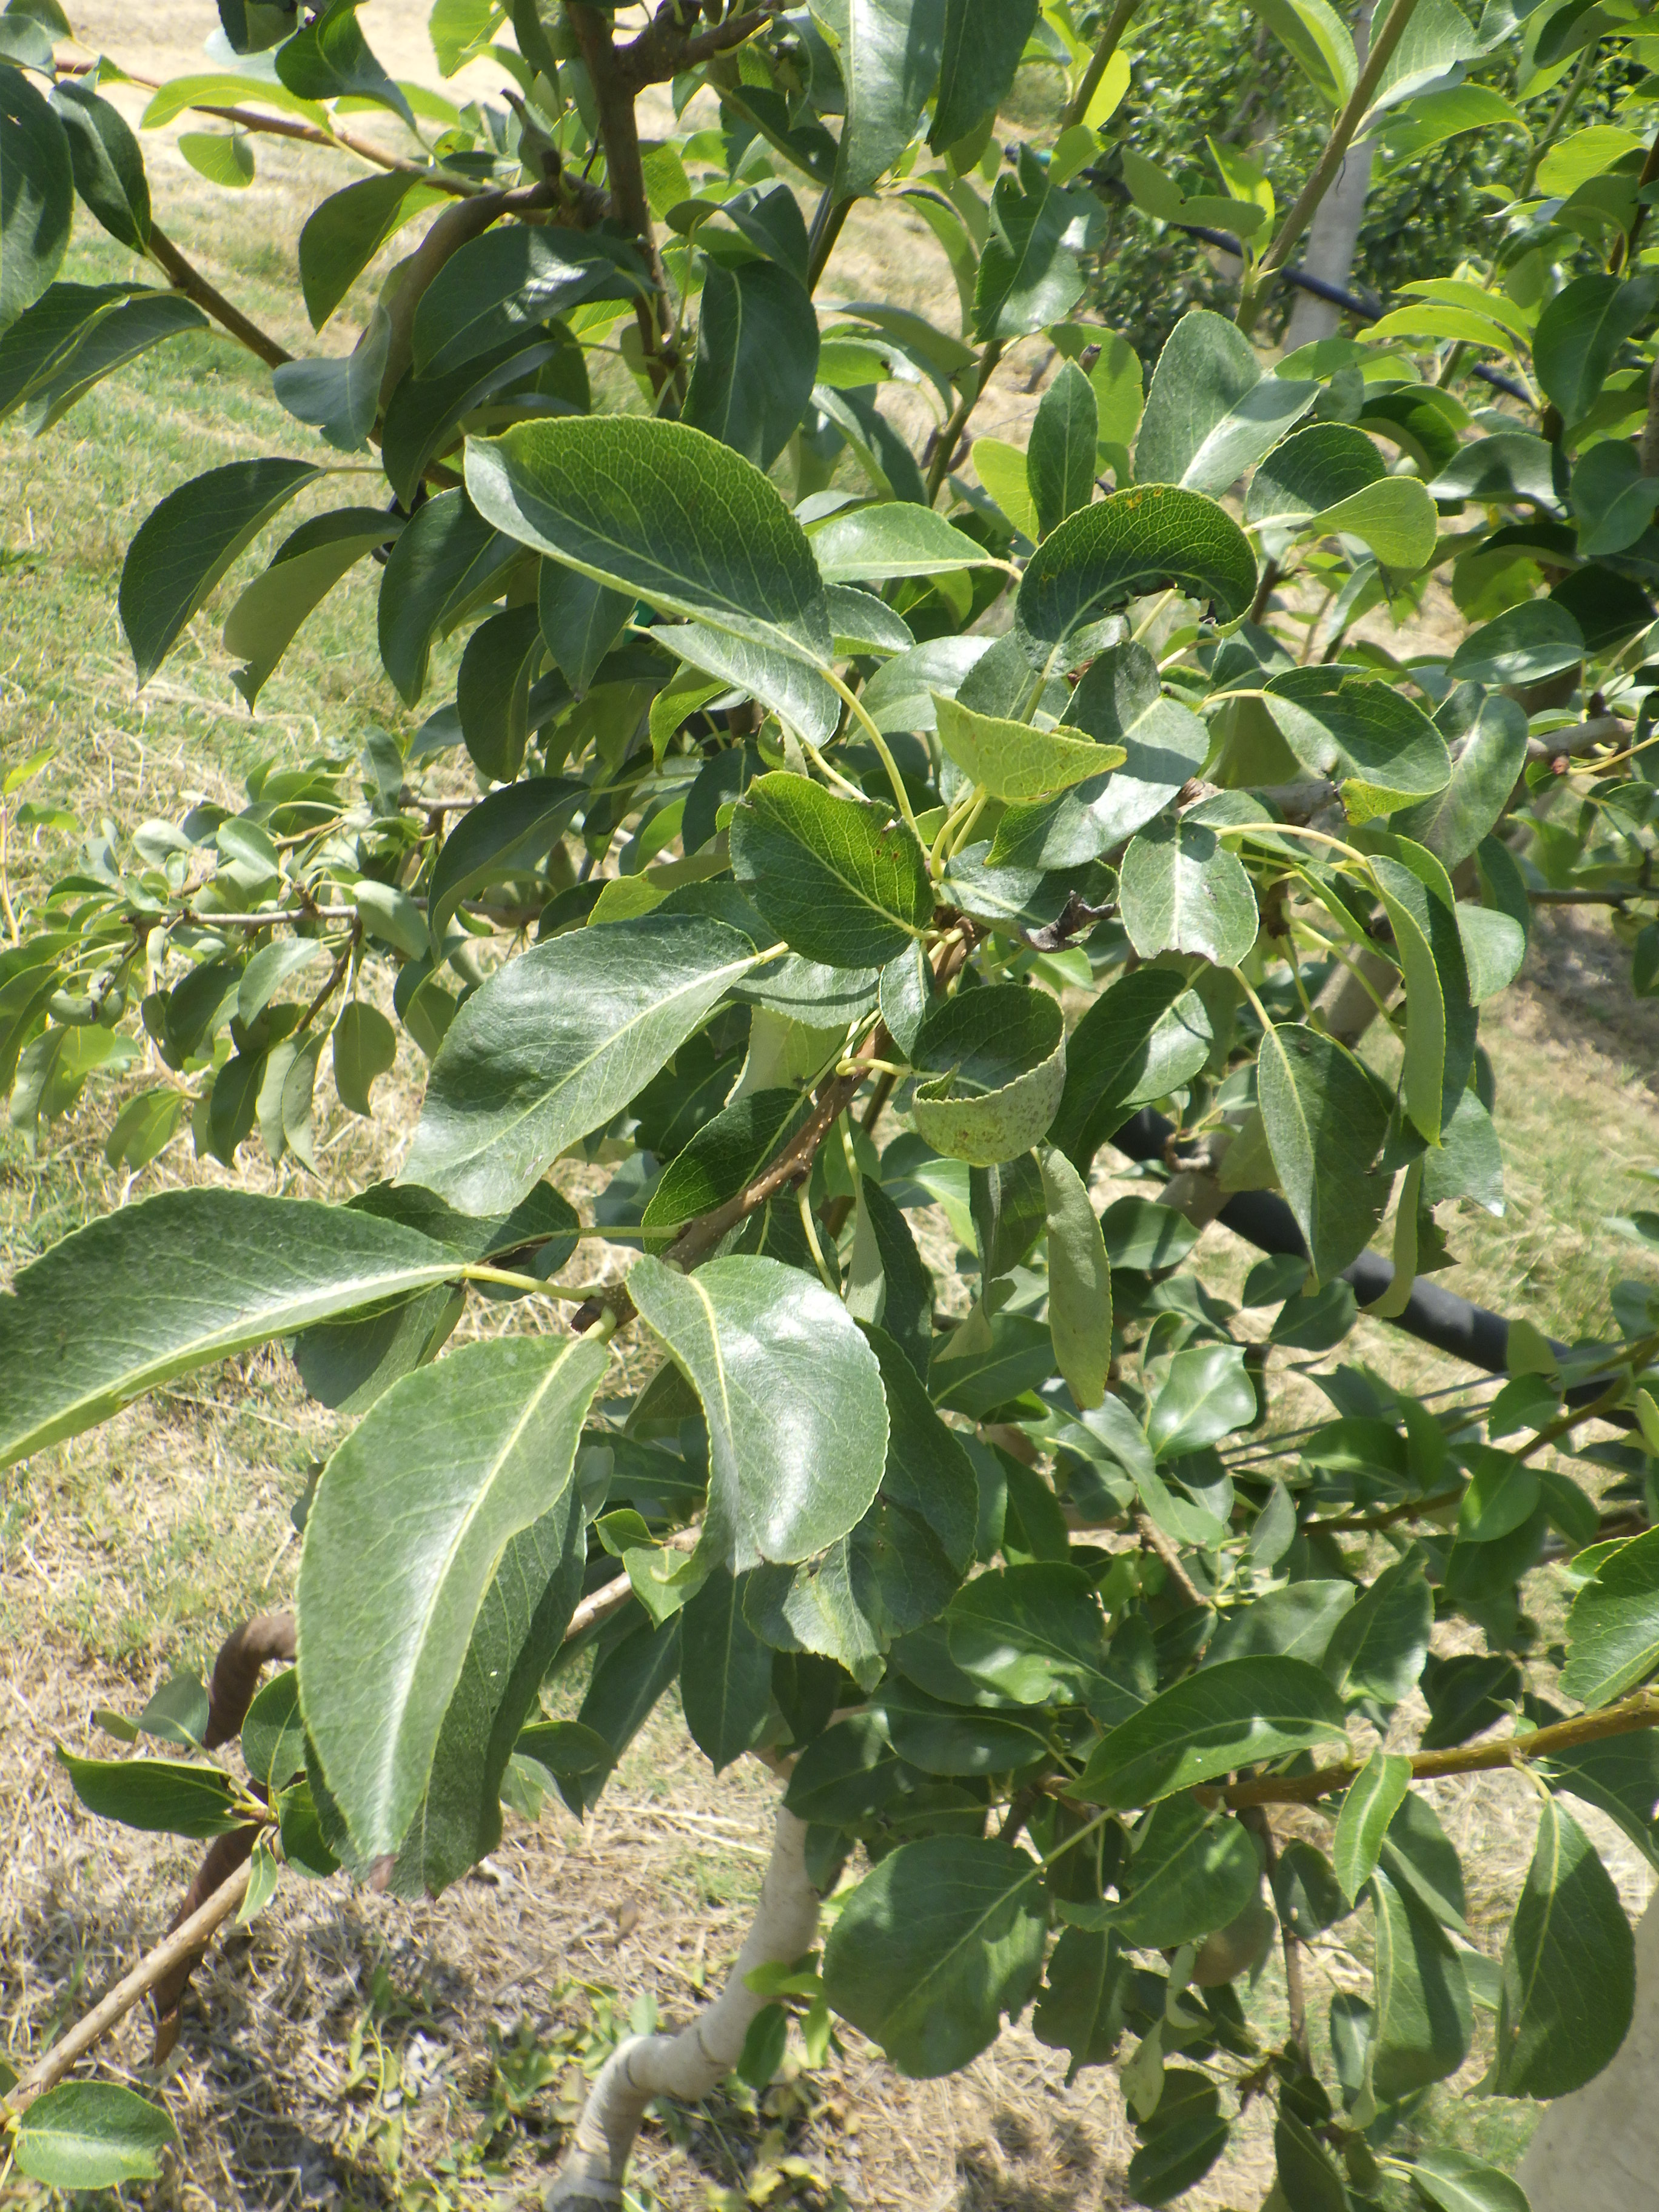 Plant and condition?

pear, mechanical damage
